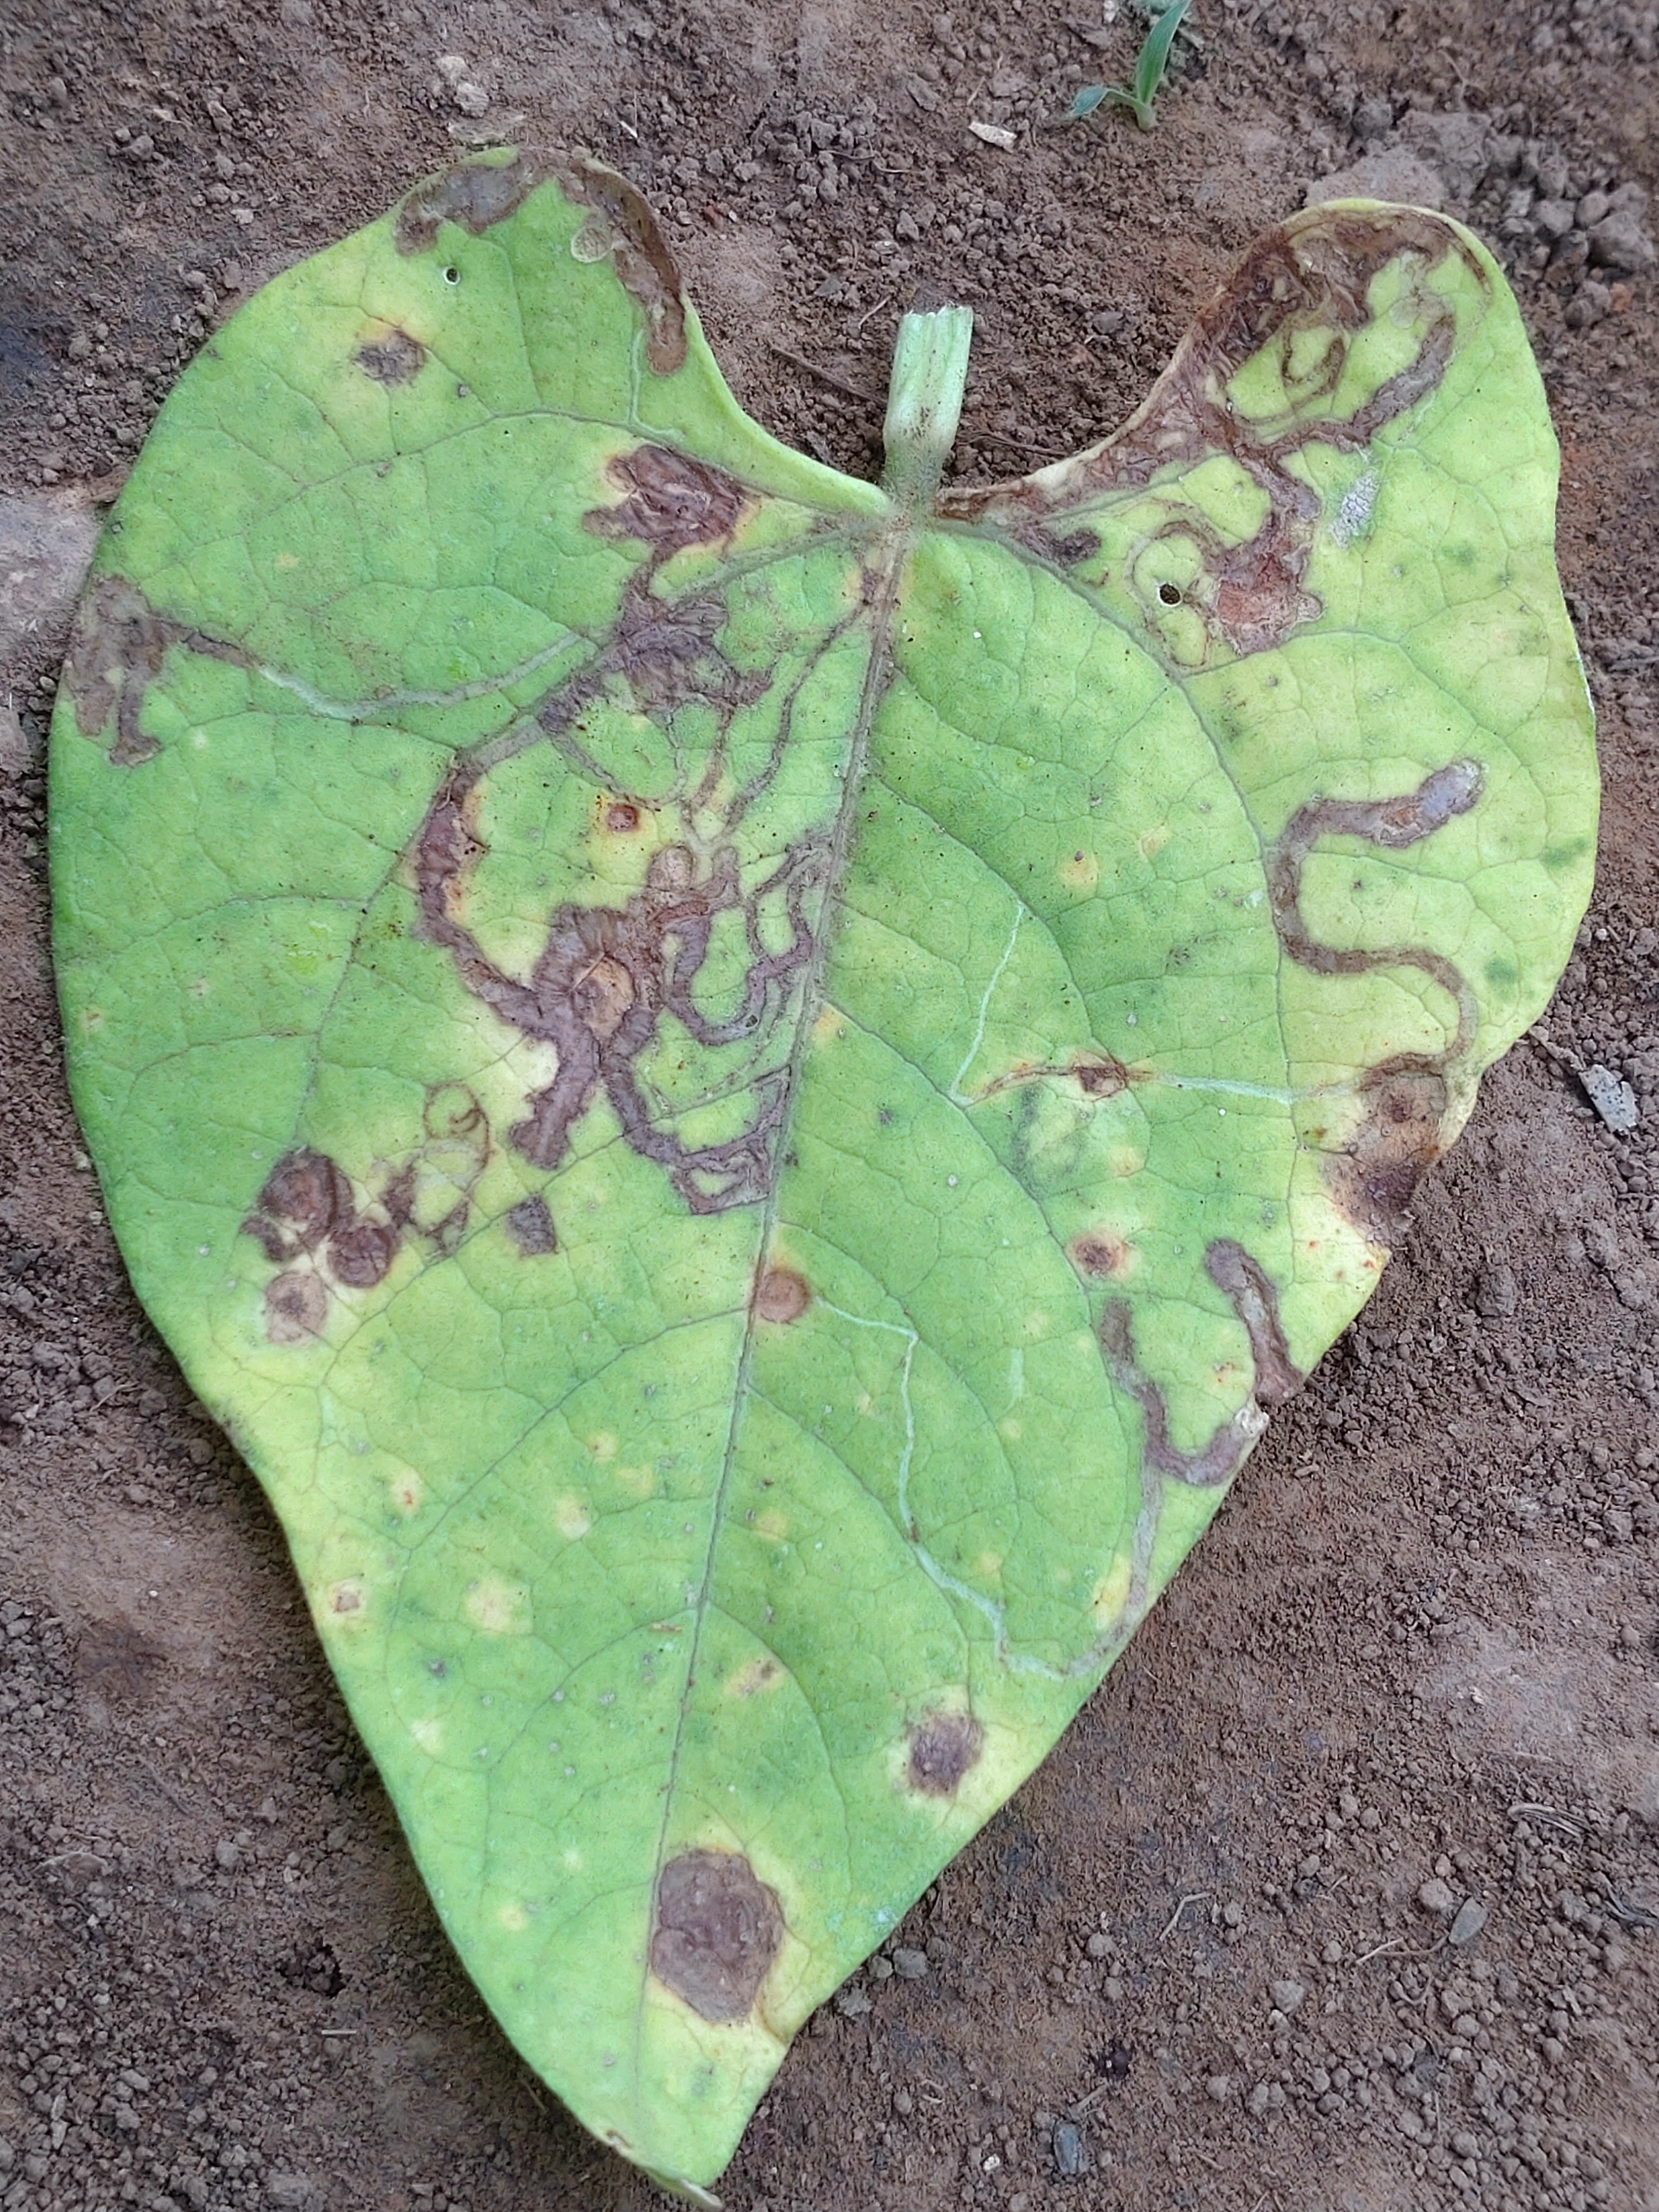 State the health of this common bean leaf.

anthracnose
